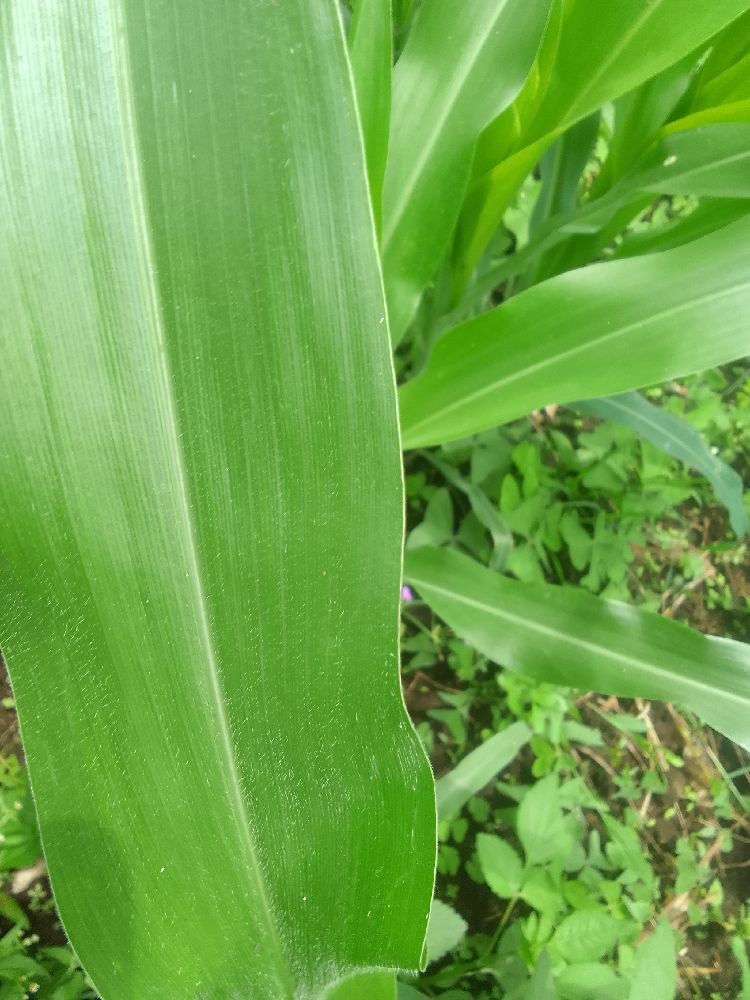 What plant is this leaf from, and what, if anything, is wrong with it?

maize, healthy
